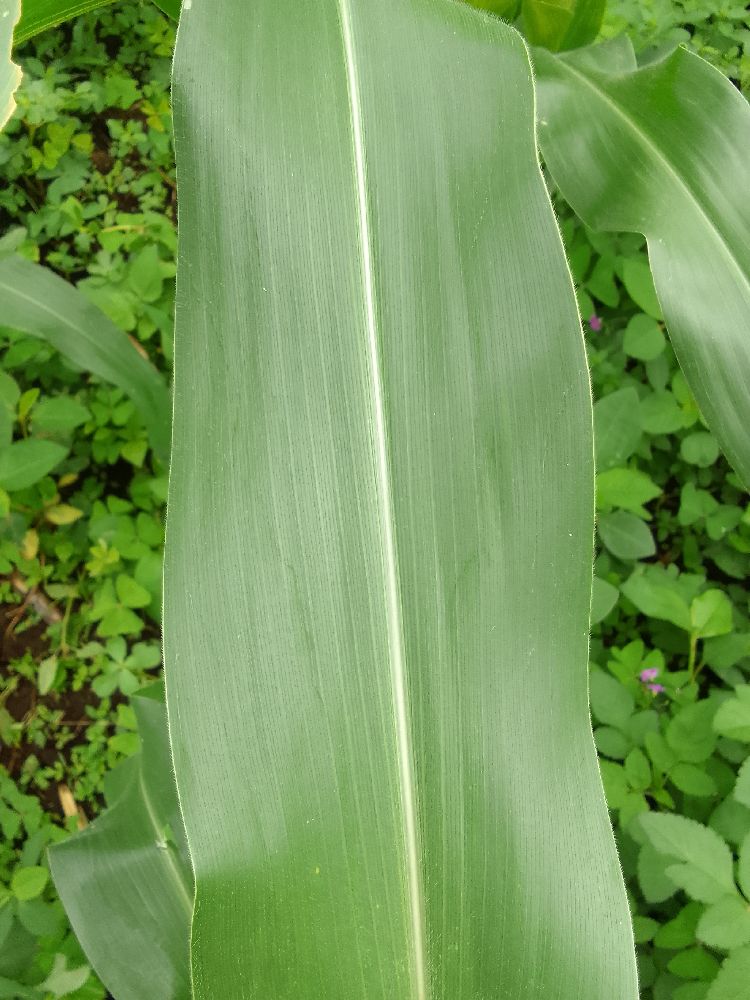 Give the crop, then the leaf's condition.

maize, healthy
